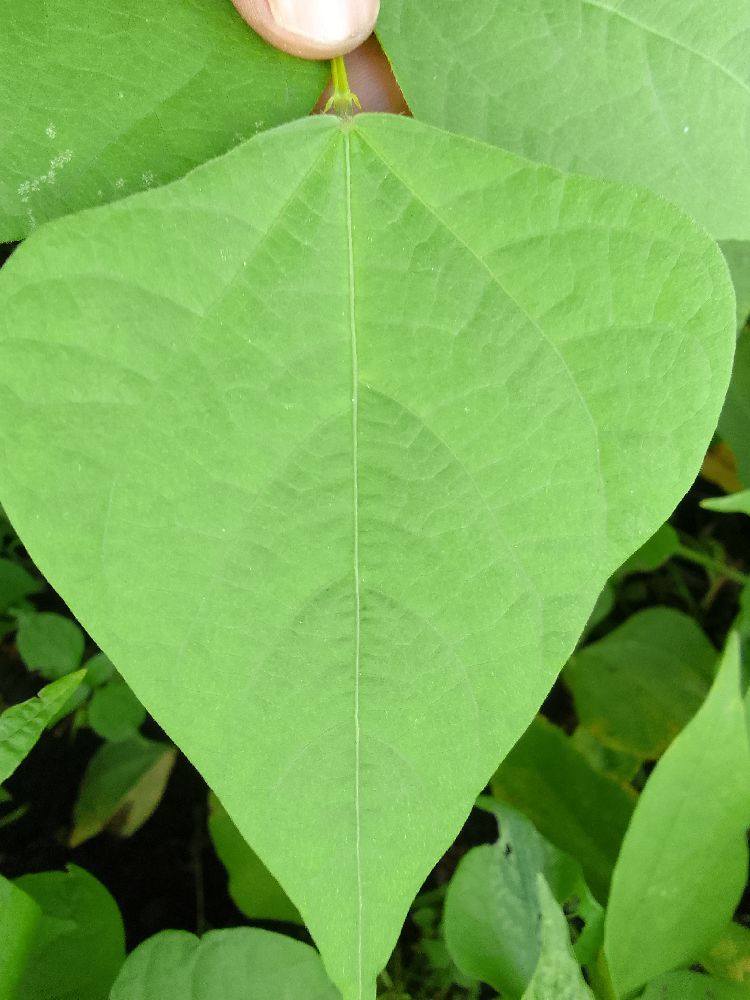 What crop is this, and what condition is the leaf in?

common bean, healthy
